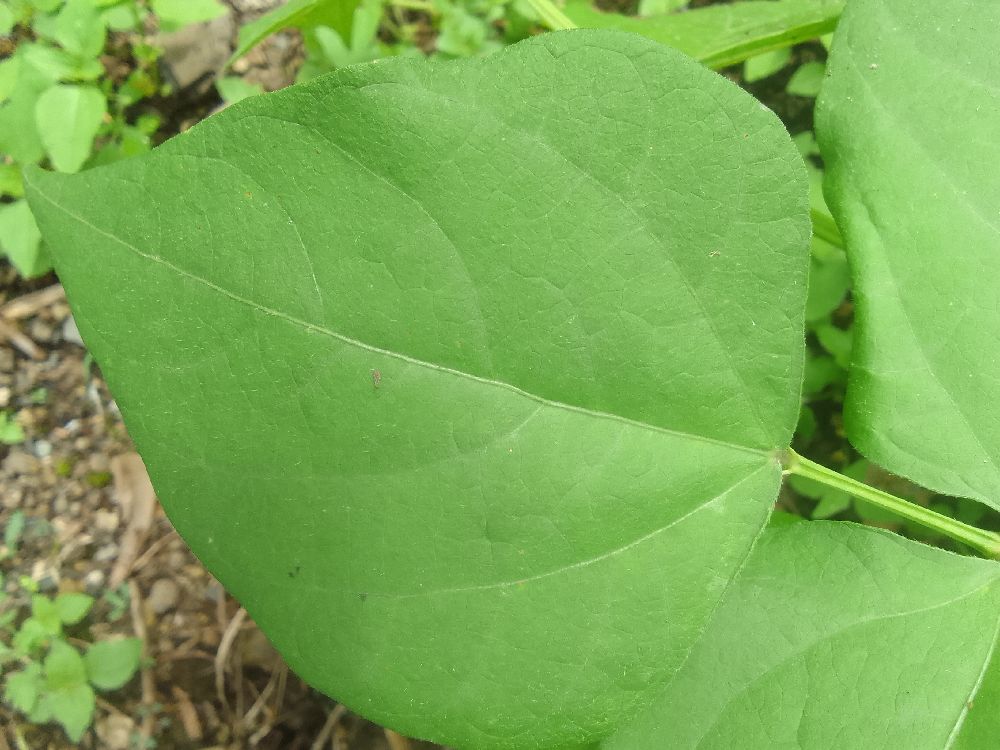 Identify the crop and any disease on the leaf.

common bean, healthy
